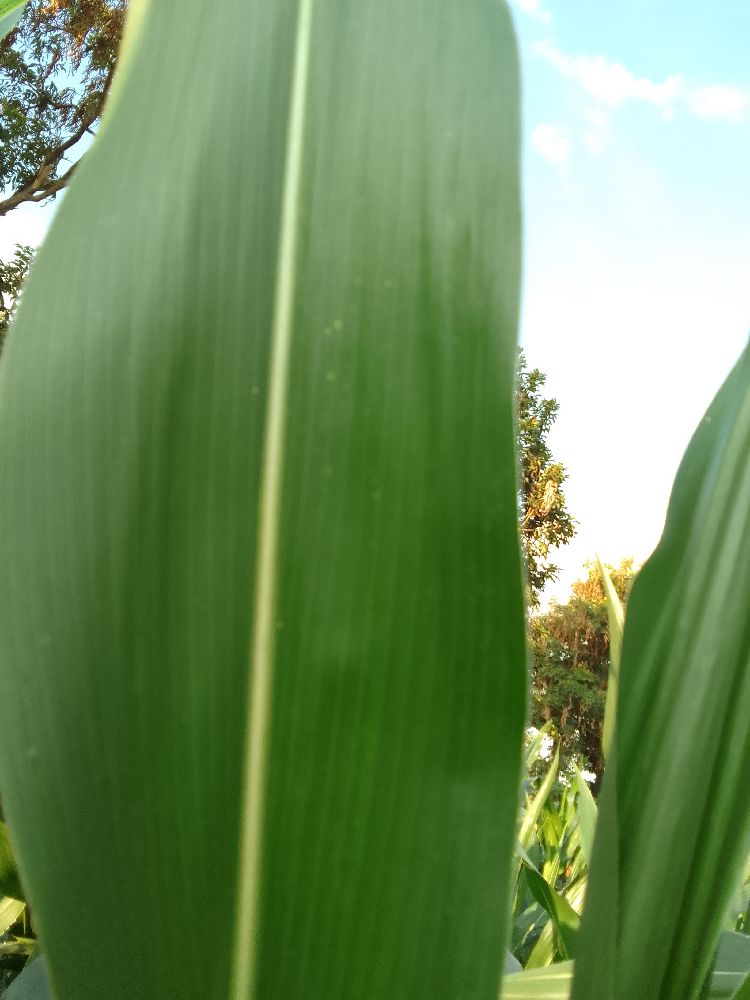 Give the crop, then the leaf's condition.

maize, healthy
